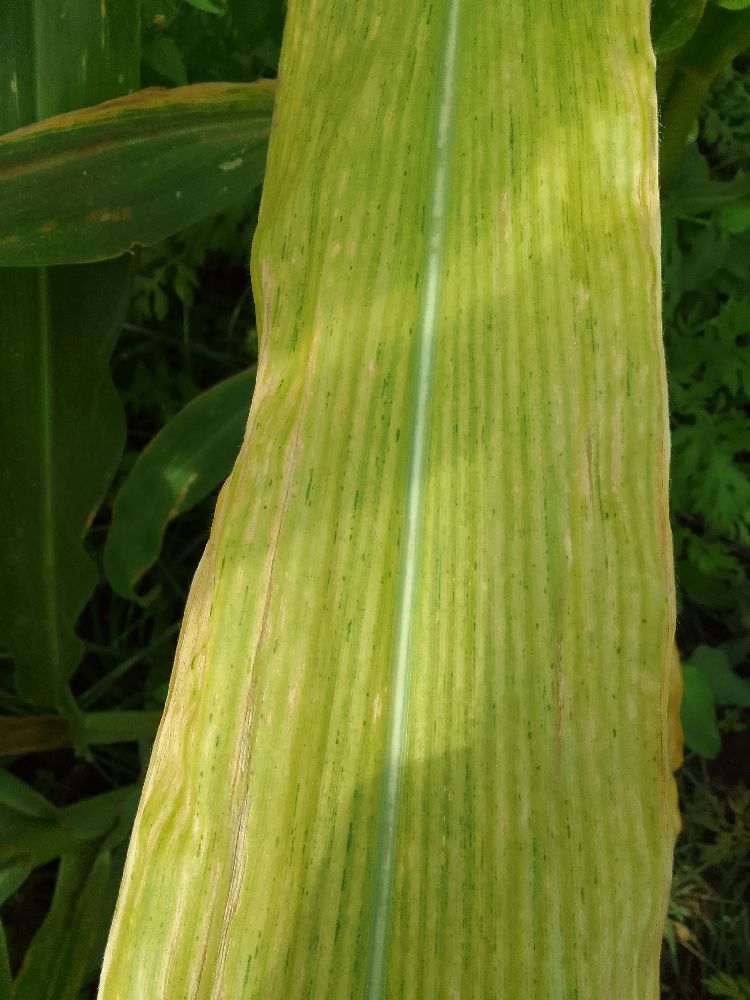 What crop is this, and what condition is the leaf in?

maize, maize lethal necrosis
